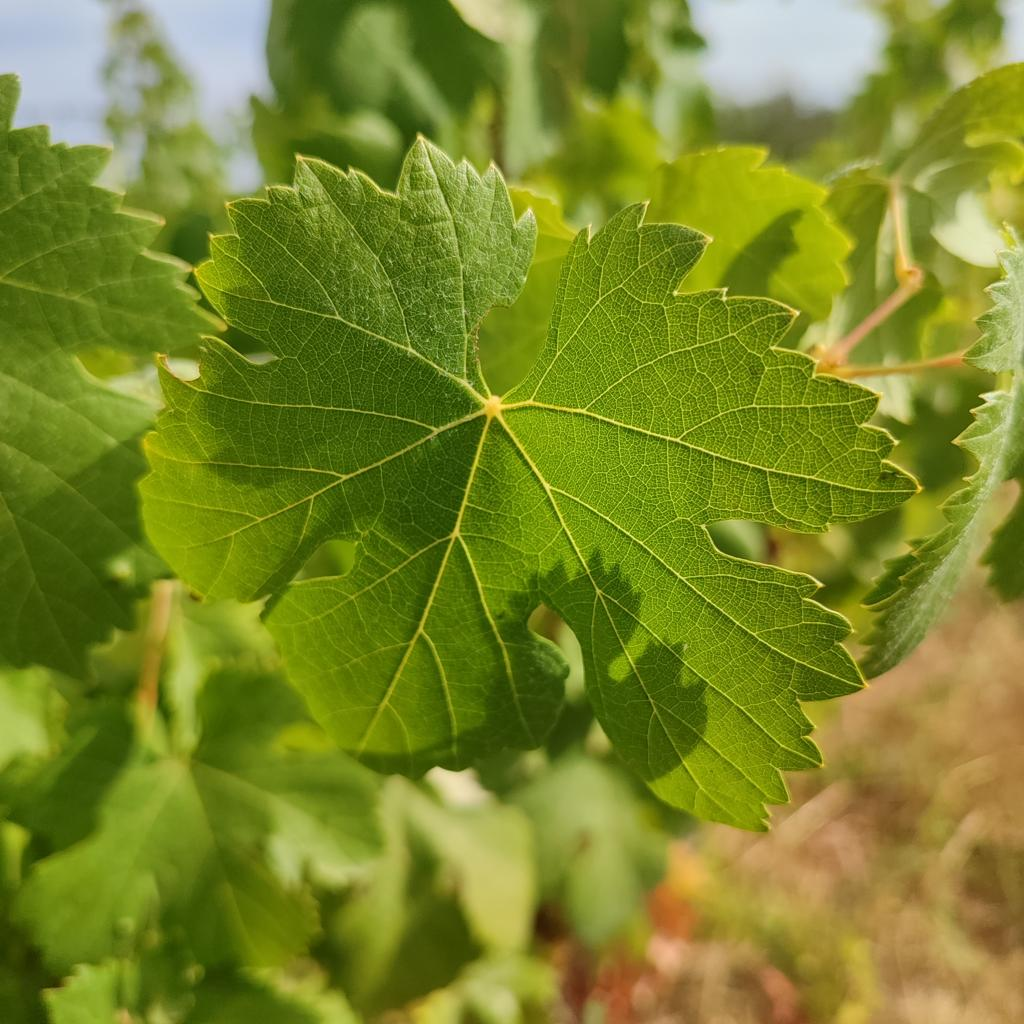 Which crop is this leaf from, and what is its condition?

grapevine, healthy
